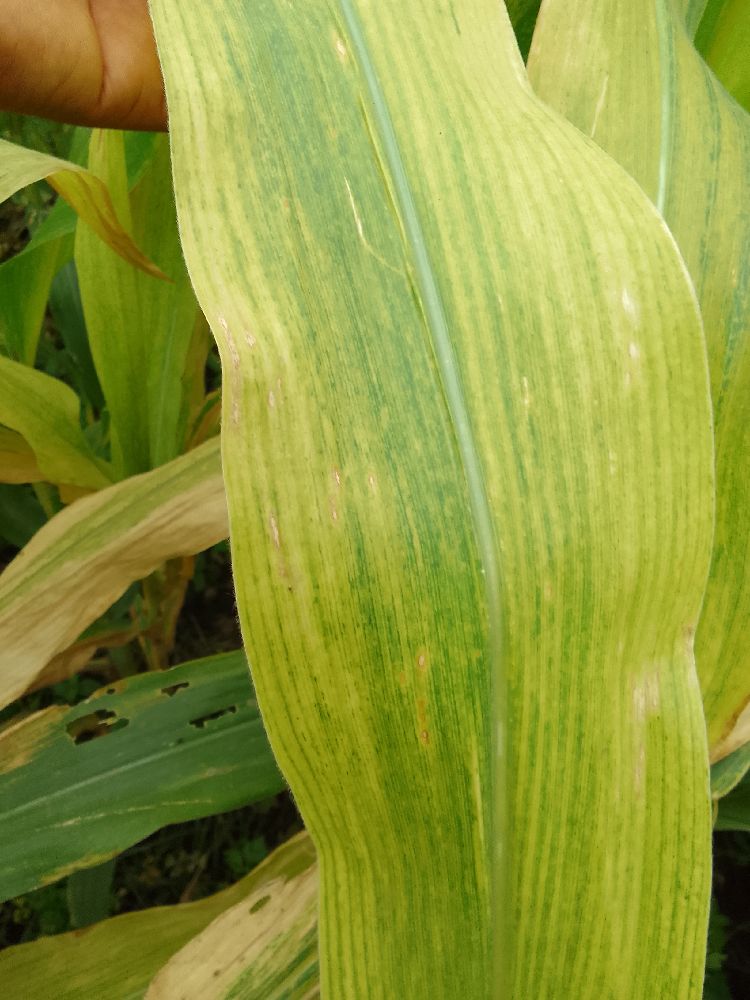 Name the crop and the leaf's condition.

maize, maize lethal necrosis
